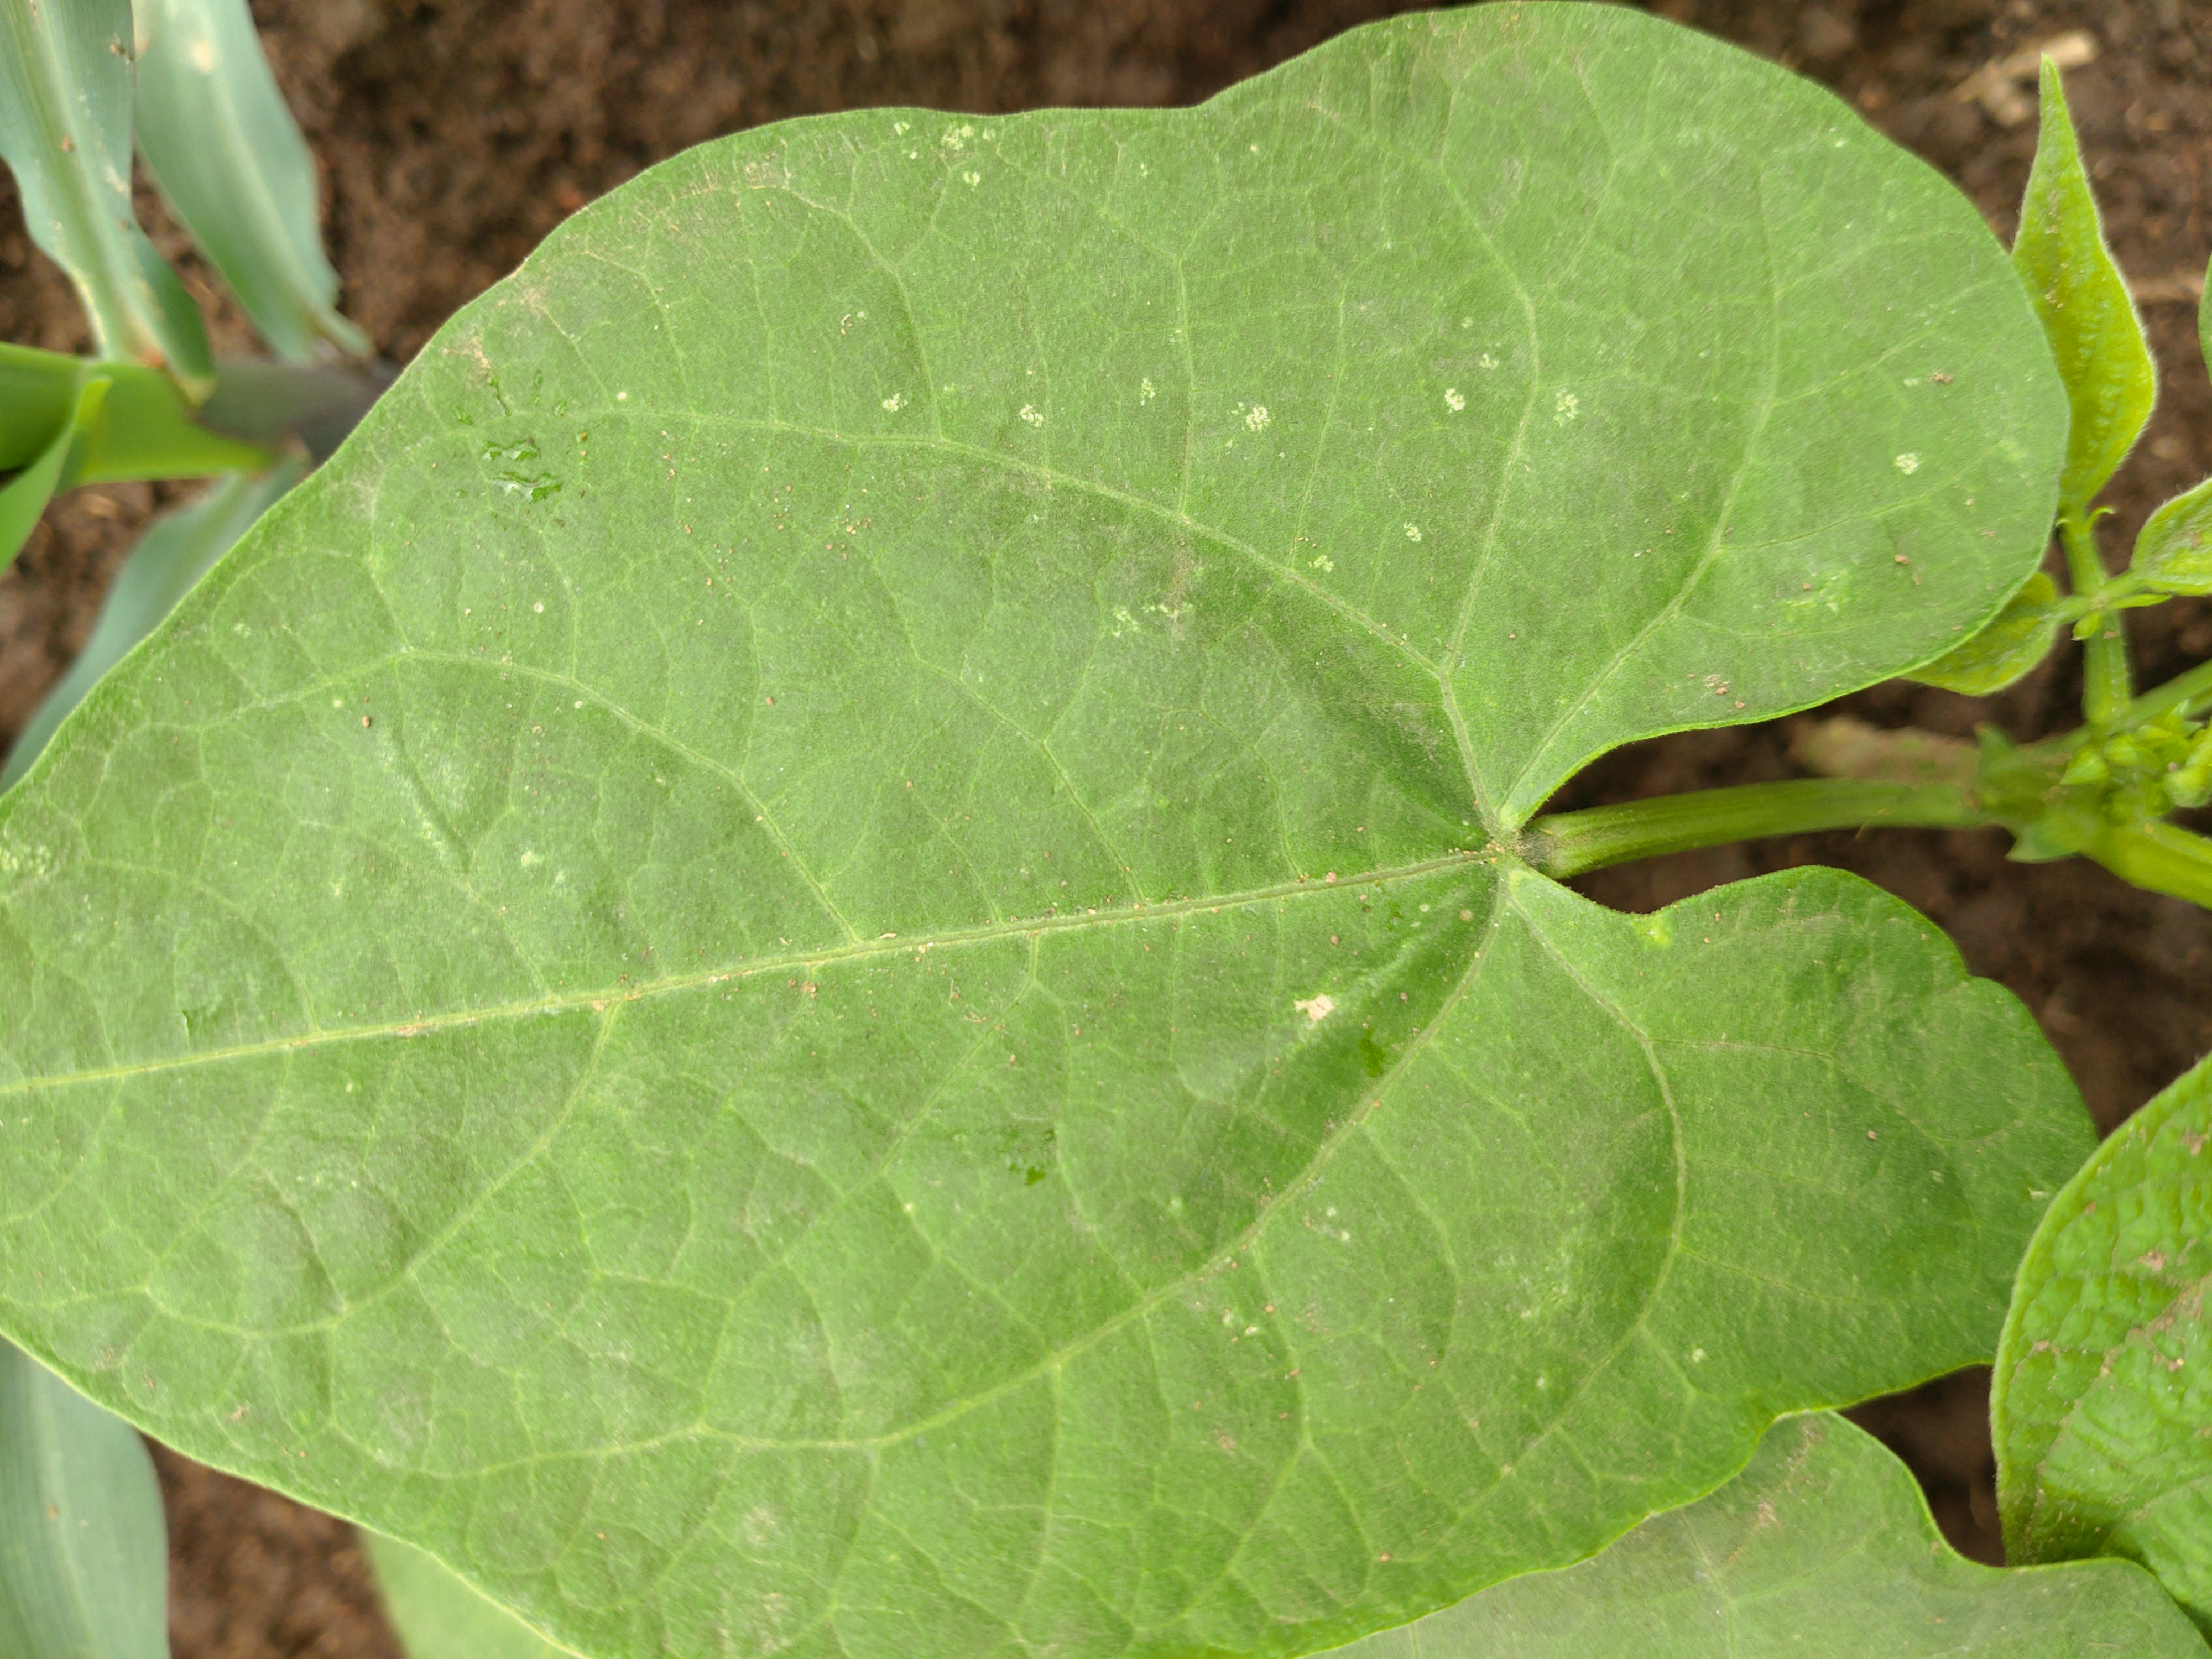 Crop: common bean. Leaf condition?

healthy
